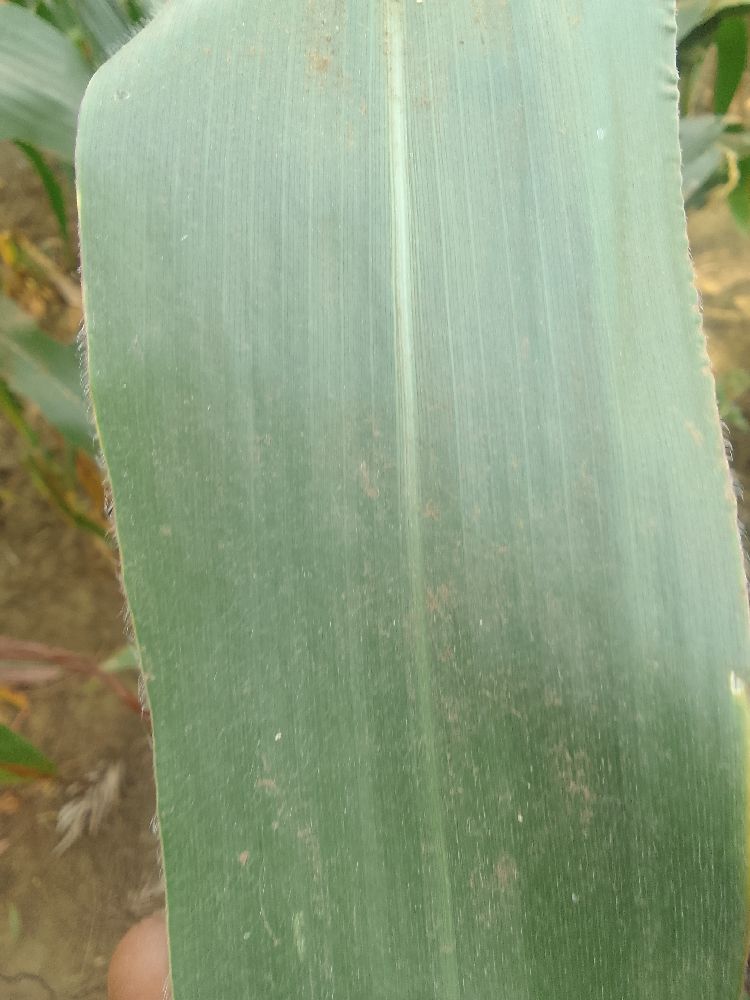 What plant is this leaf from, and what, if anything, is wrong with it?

maize, healthy
